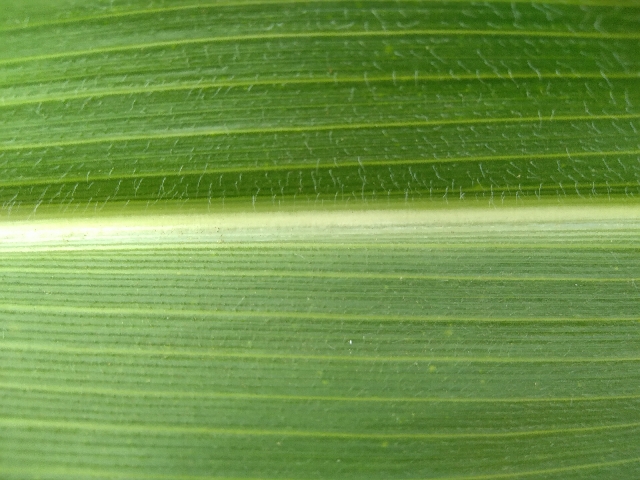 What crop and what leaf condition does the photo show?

maize, healthy
